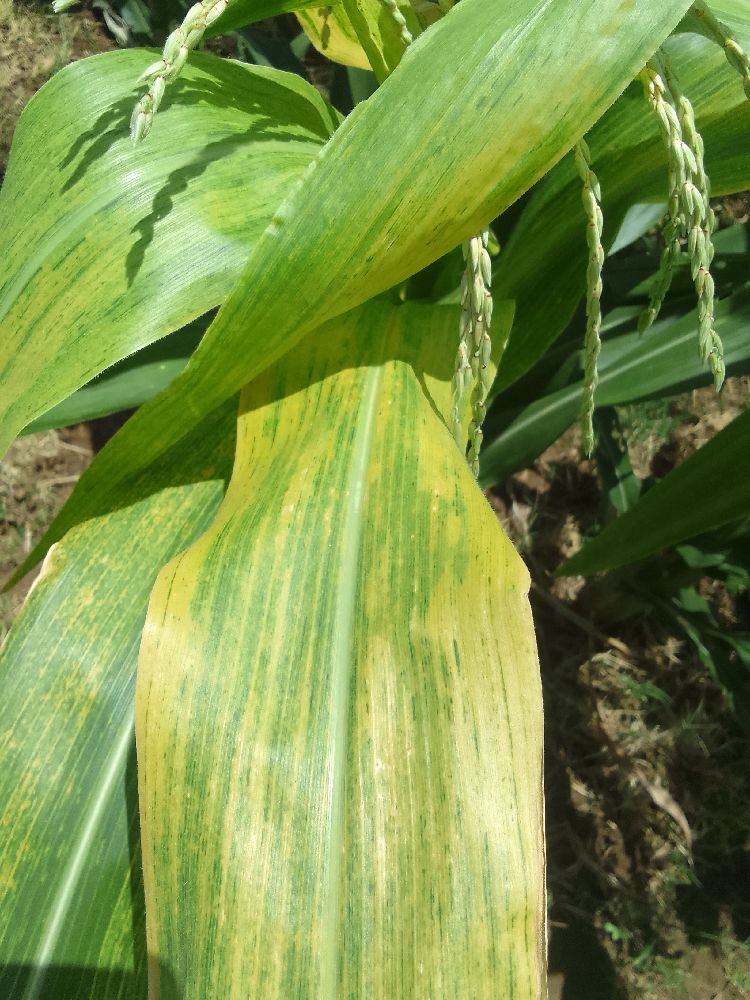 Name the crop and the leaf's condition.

maize, maize lethal necrosis
